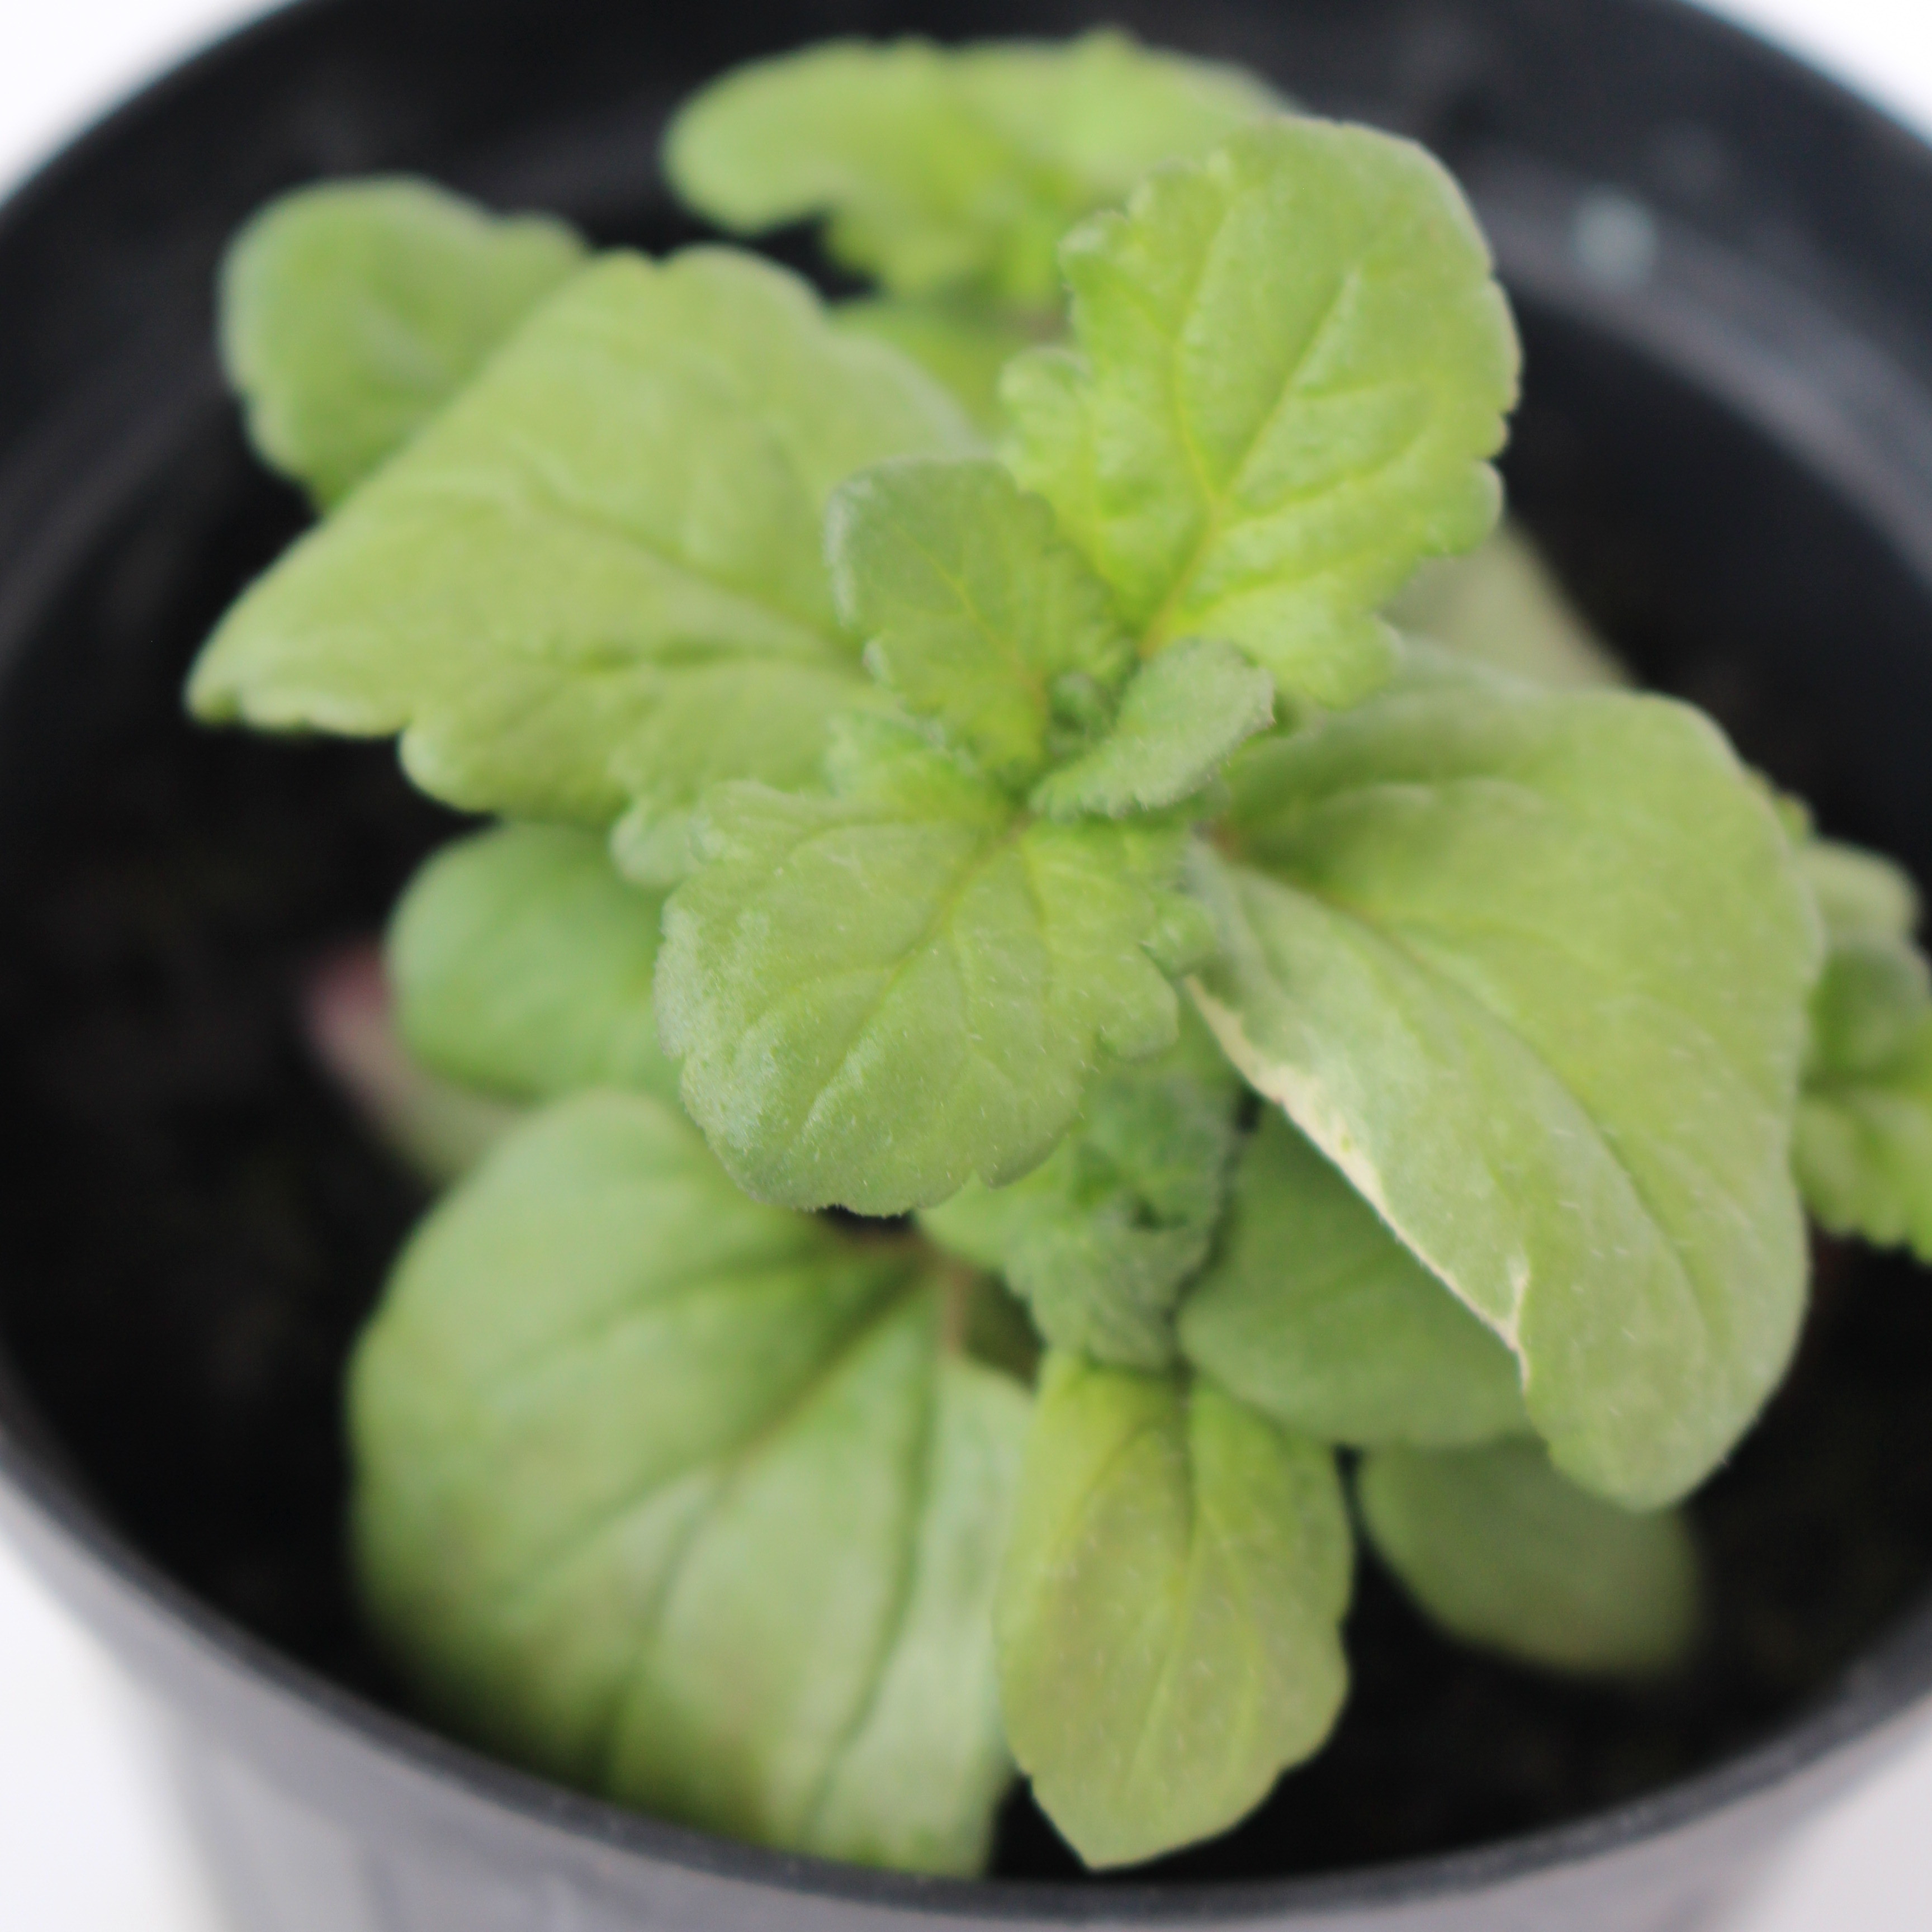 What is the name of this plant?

Veronica persica
